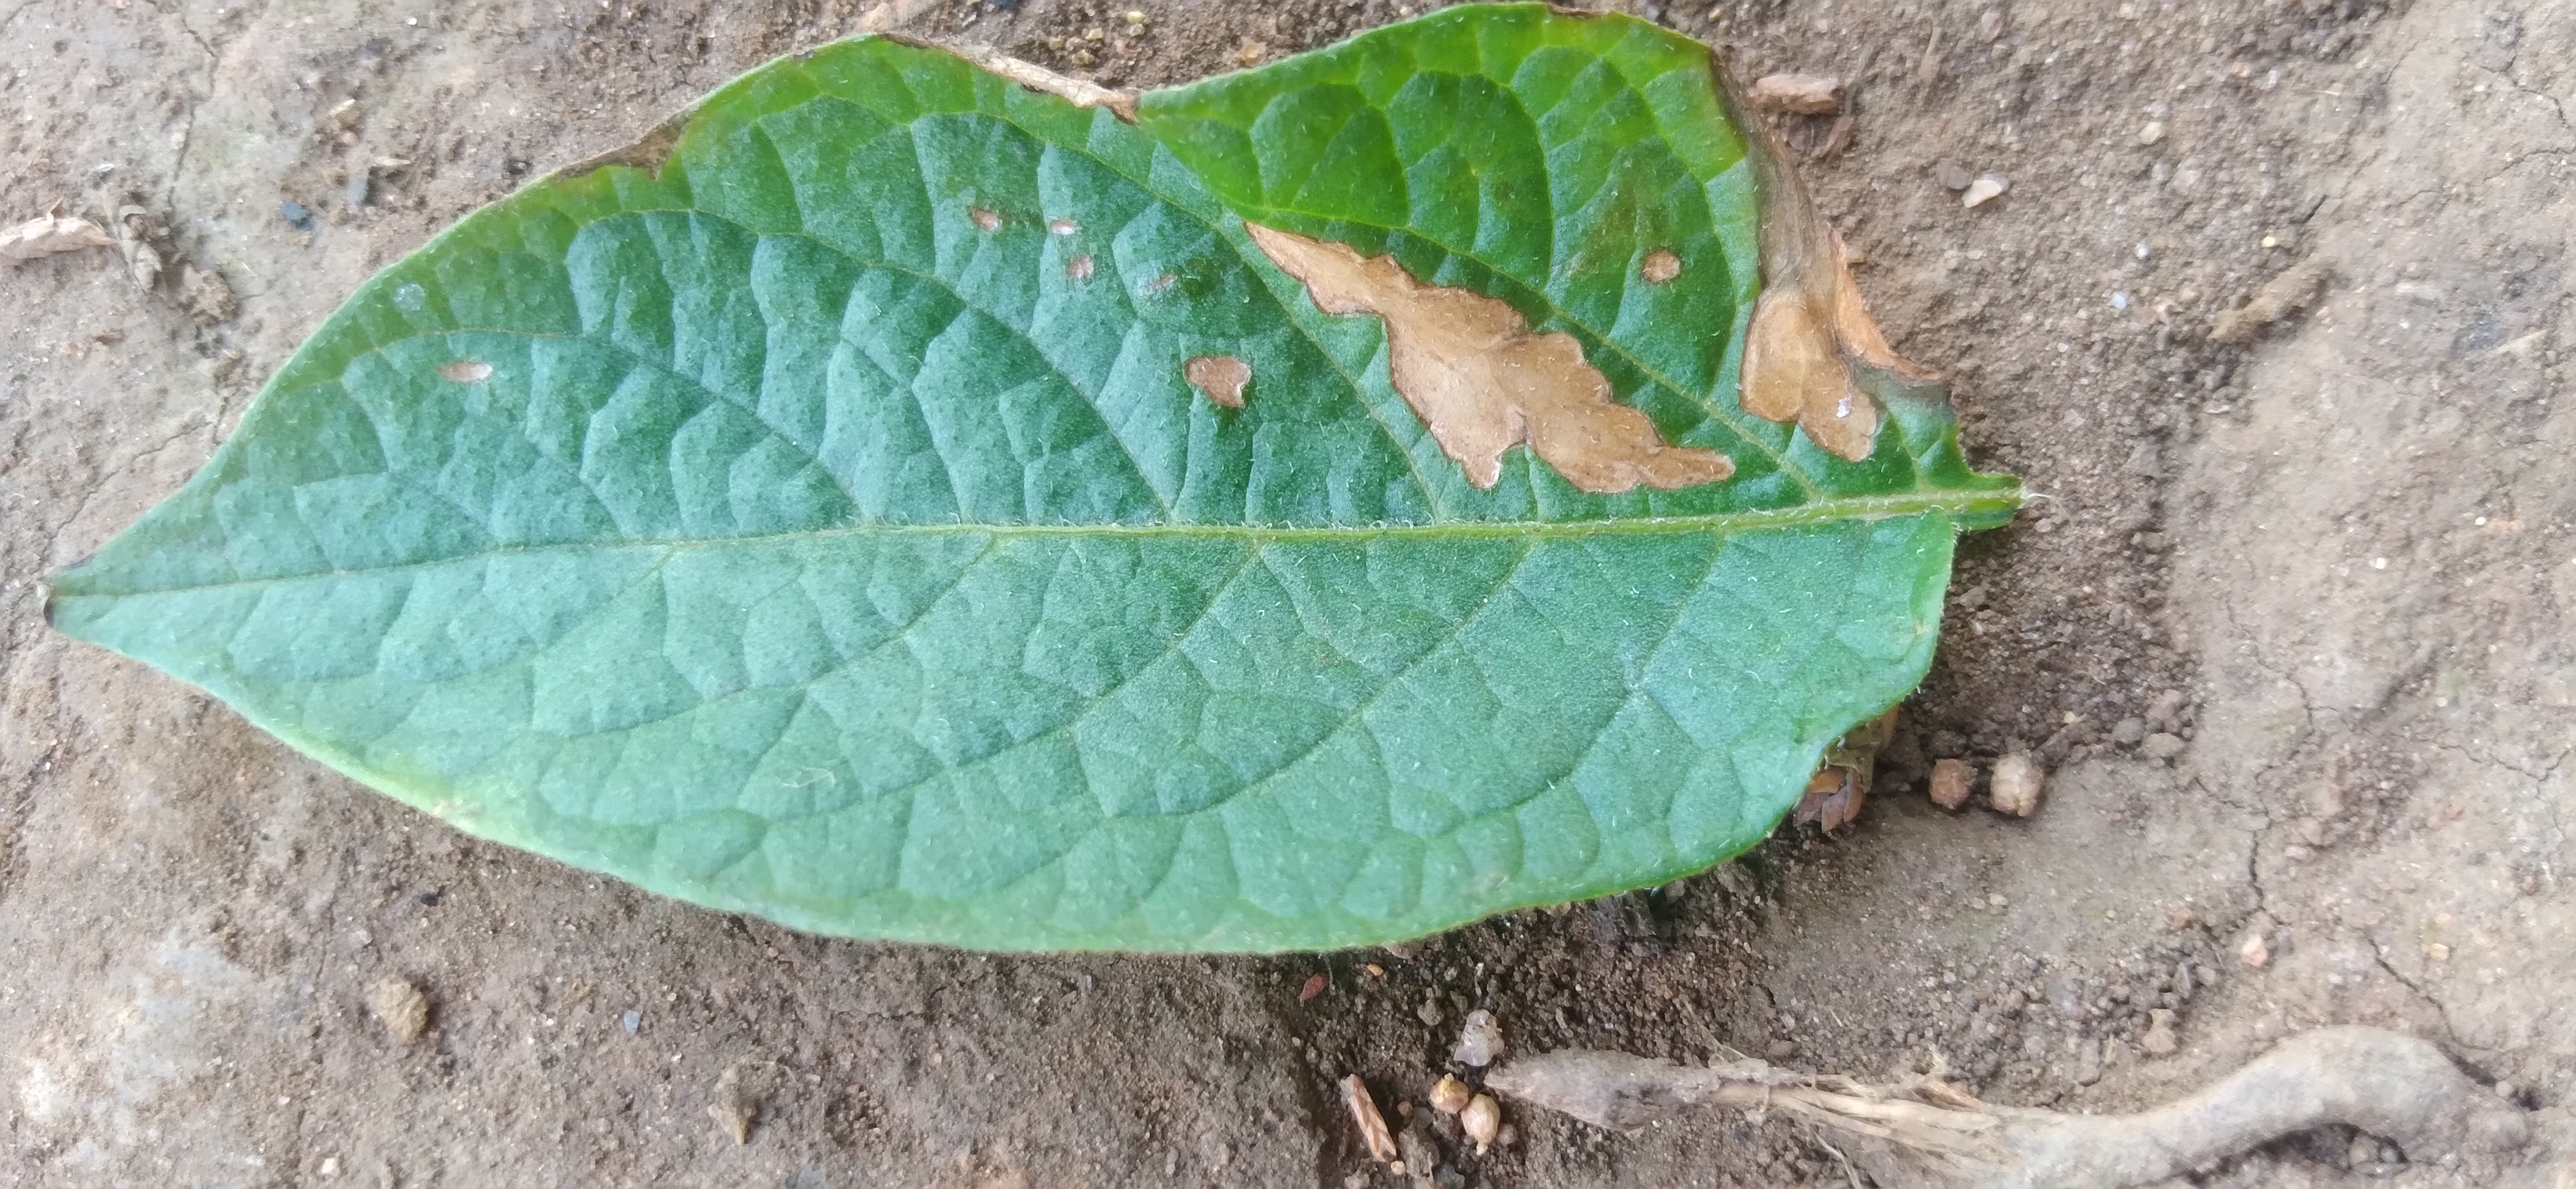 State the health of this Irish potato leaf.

early blight
